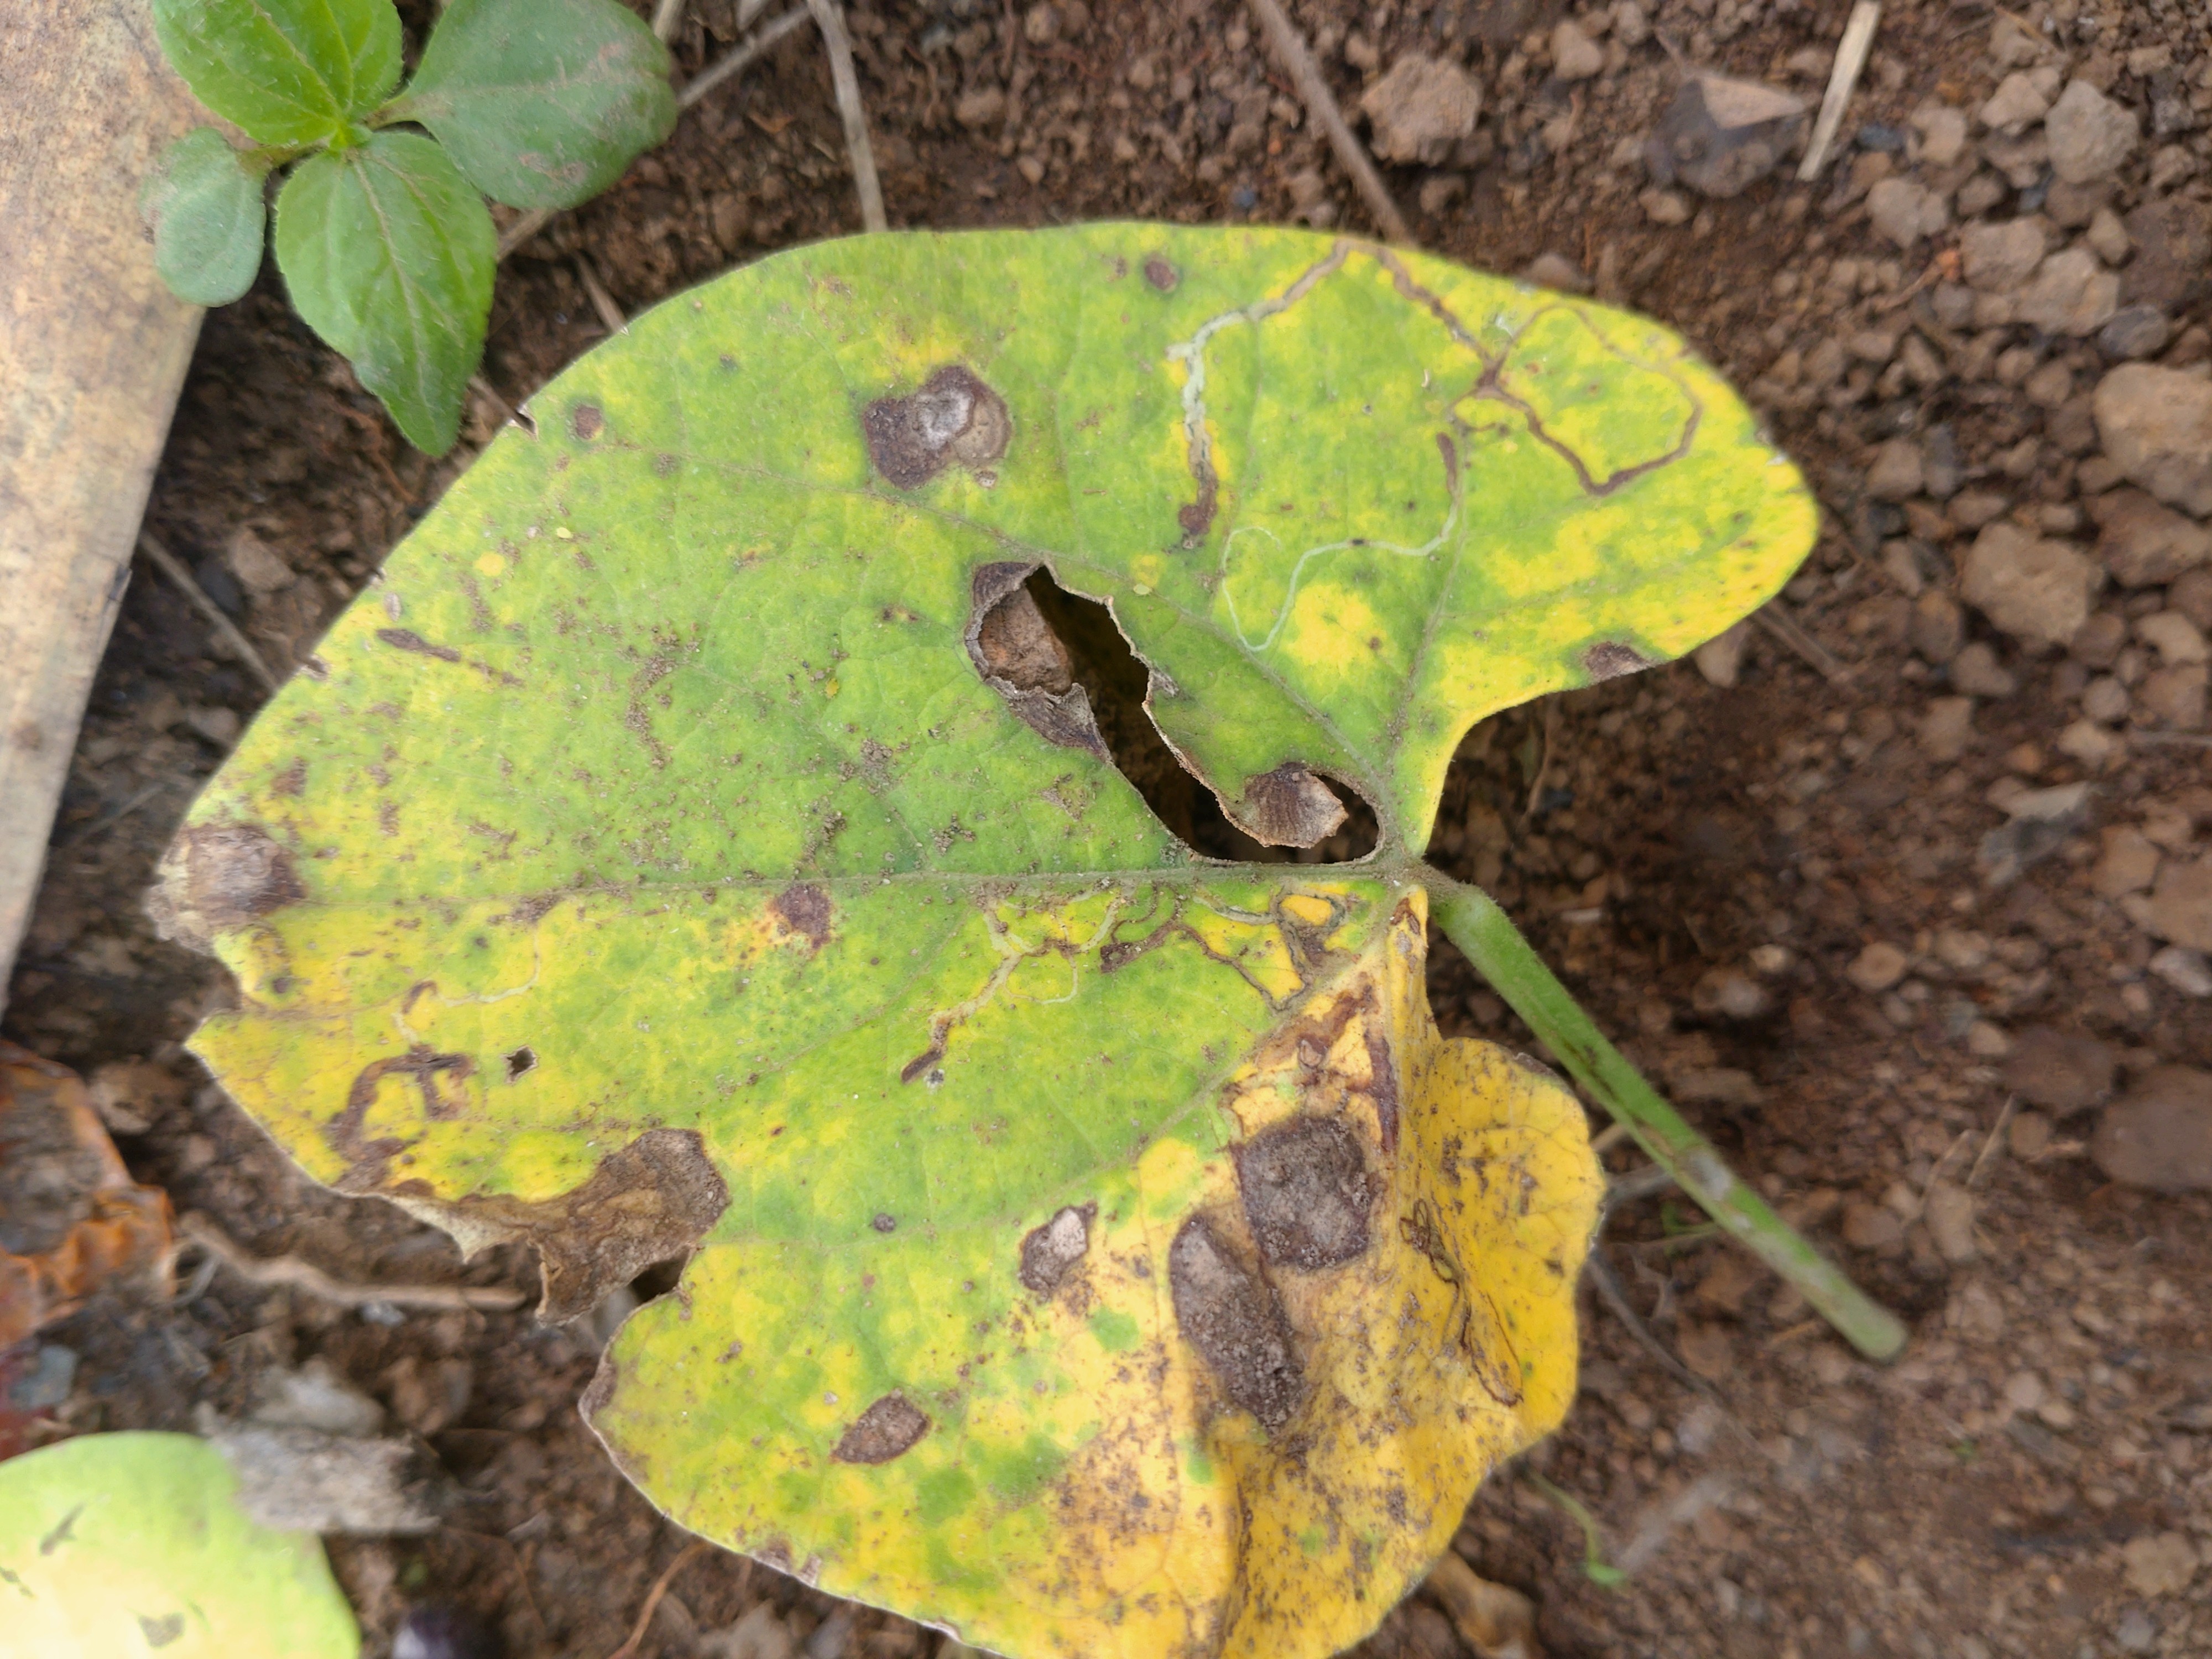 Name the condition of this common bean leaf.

rust
